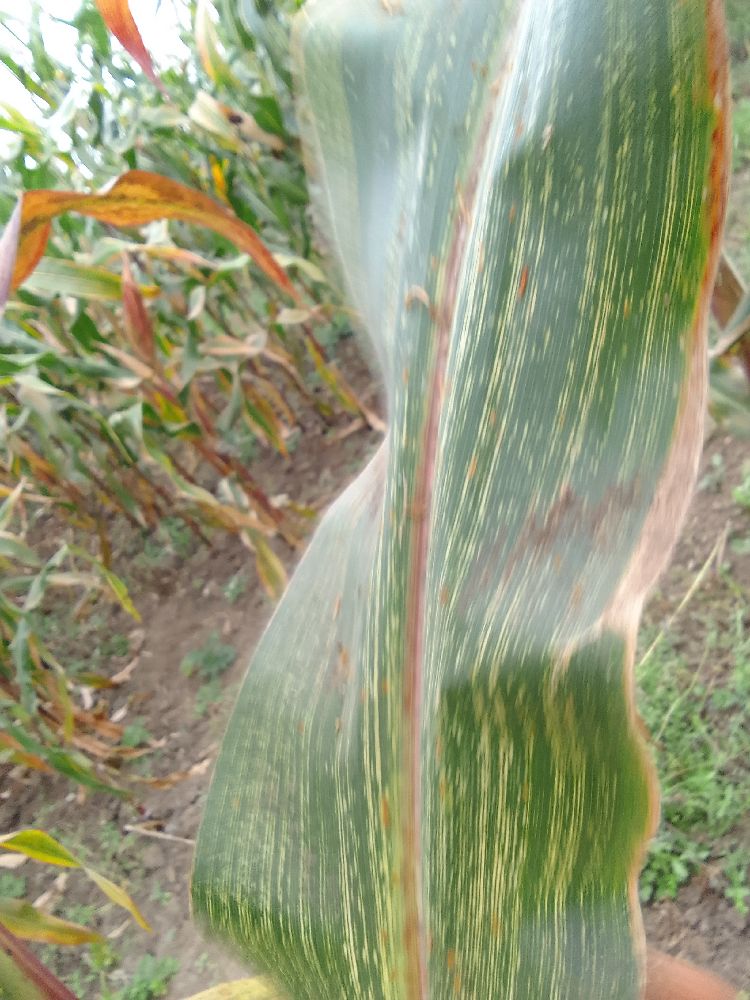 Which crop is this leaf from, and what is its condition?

maize, maize streak virus
